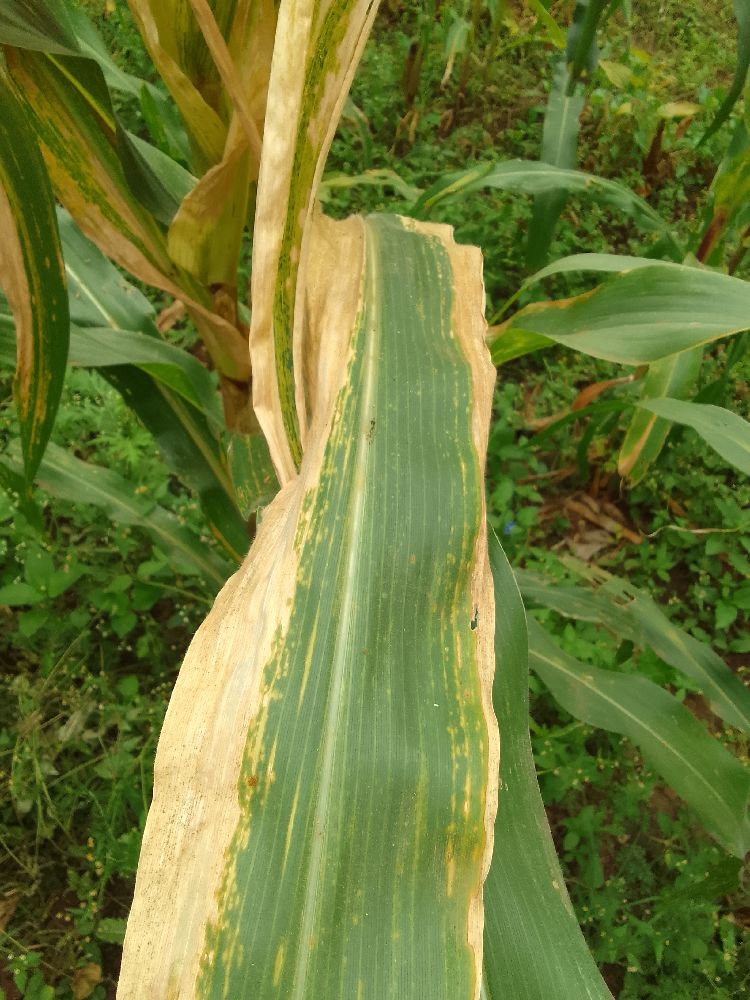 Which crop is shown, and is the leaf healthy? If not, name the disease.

maize, maize lethal necrosis
